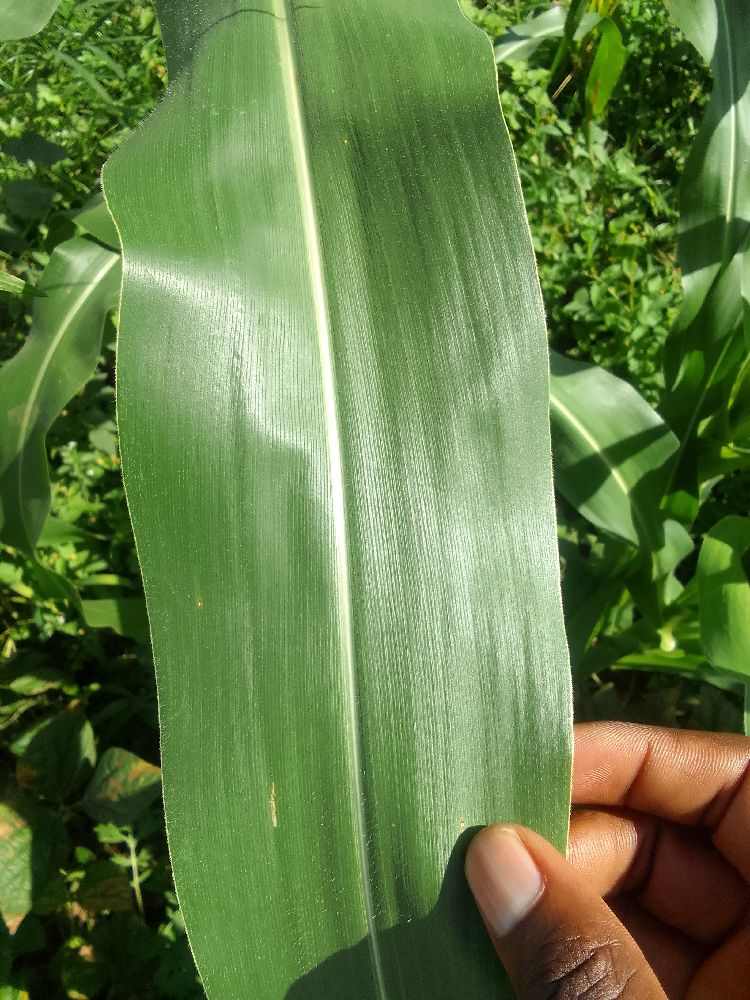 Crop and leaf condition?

maize, healthy
